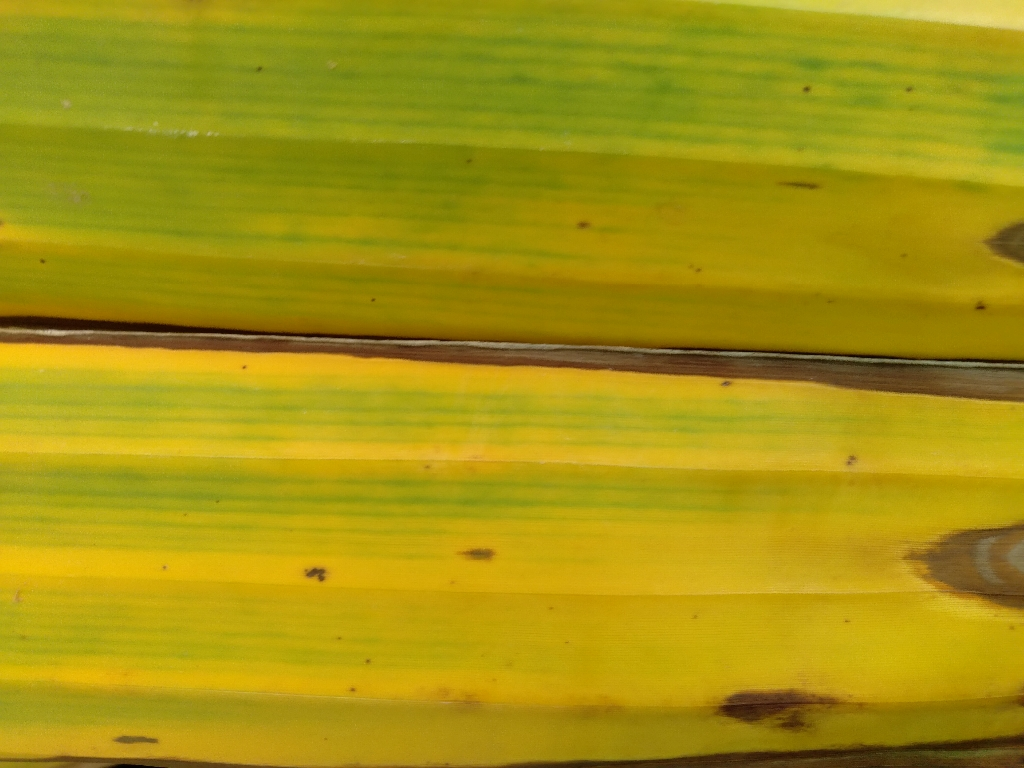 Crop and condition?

banana, fusarium wilt race 1
